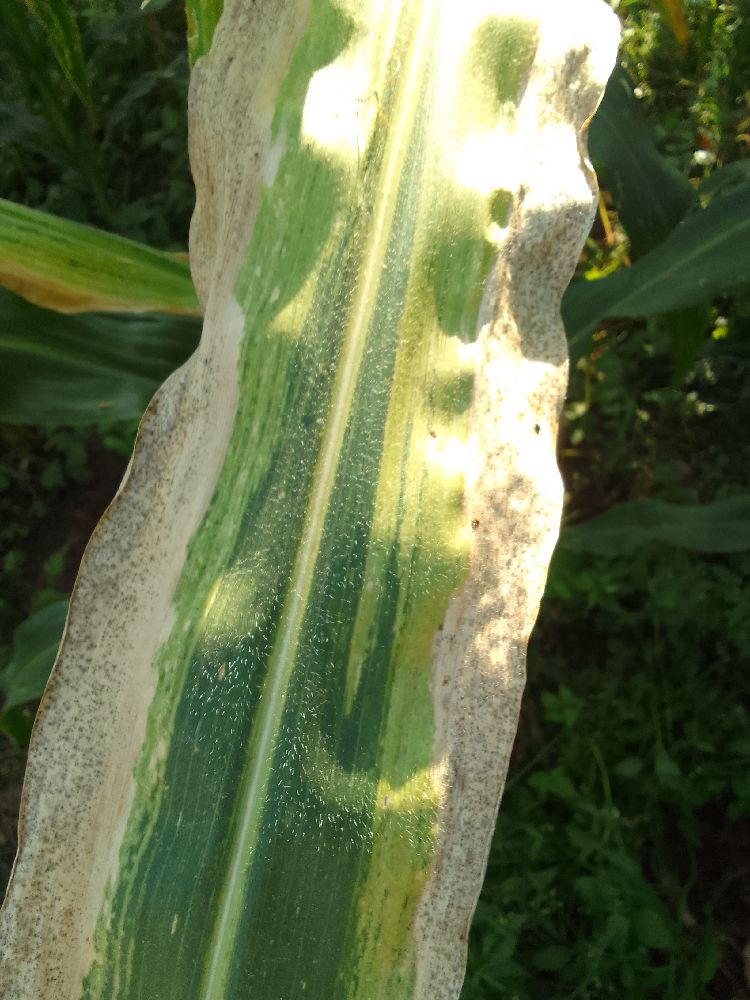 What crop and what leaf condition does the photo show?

maize, maize lethal necrosis
